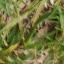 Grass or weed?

grass
